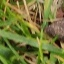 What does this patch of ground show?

grass
